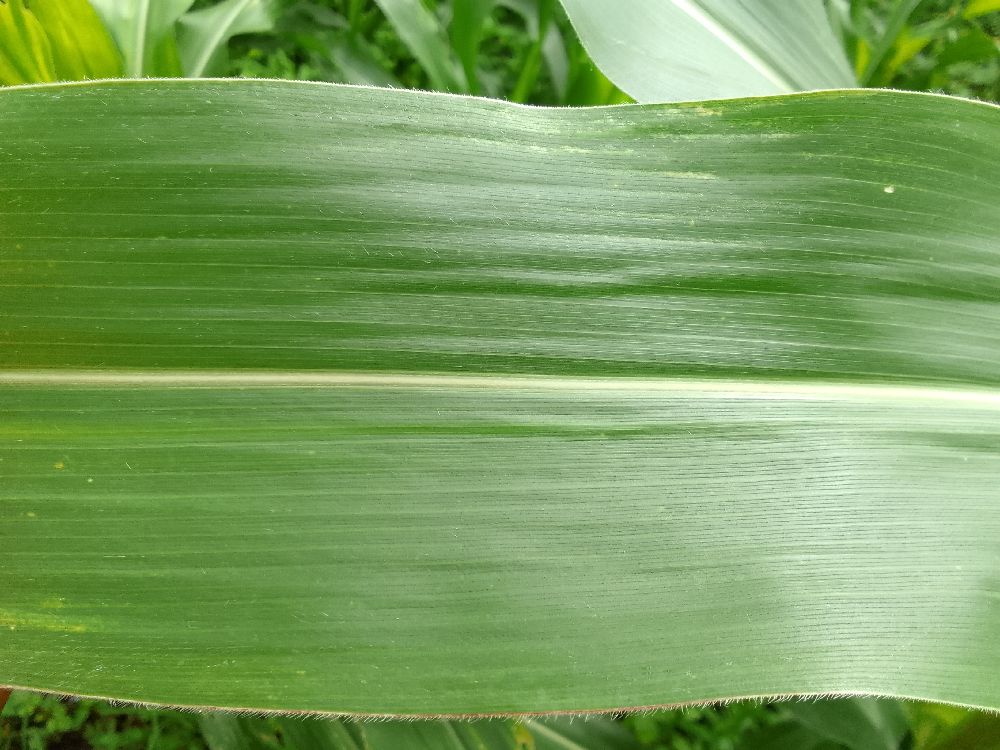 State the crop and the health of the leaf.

maize, healthy
